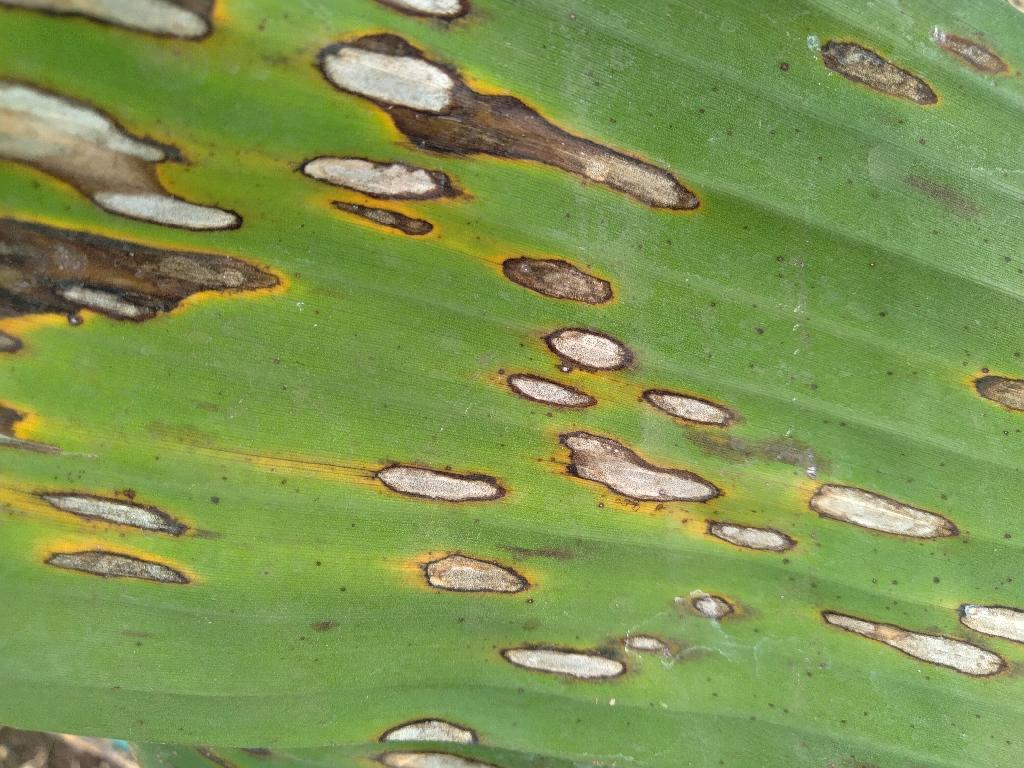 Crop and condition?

banana, black sigatoka
